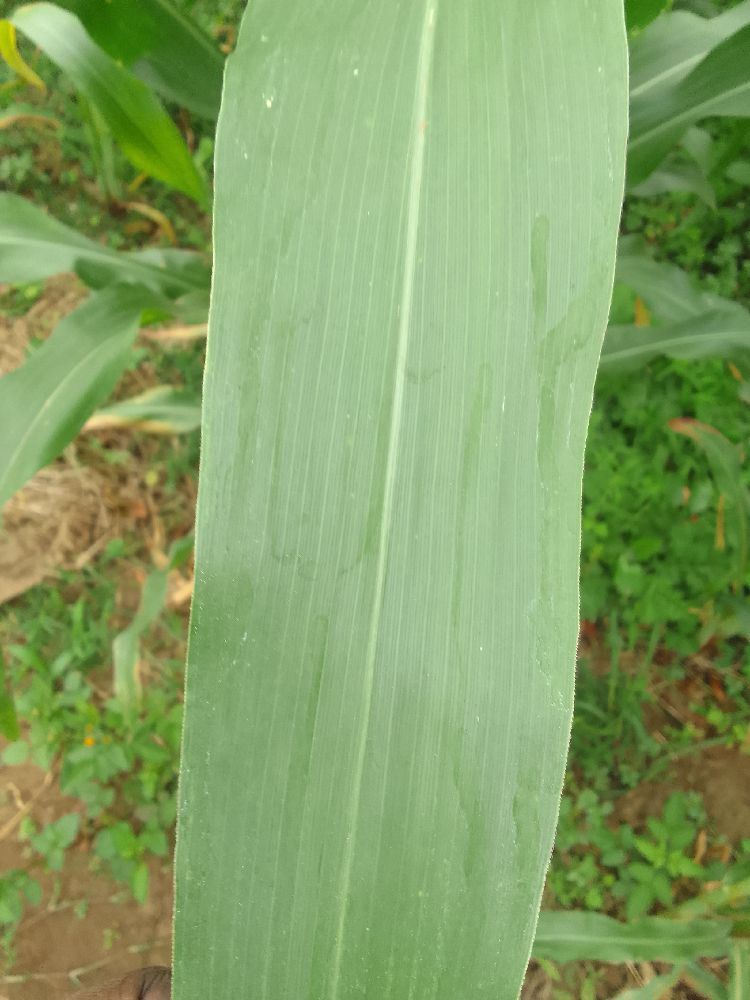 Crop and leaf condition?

maize, healthy
